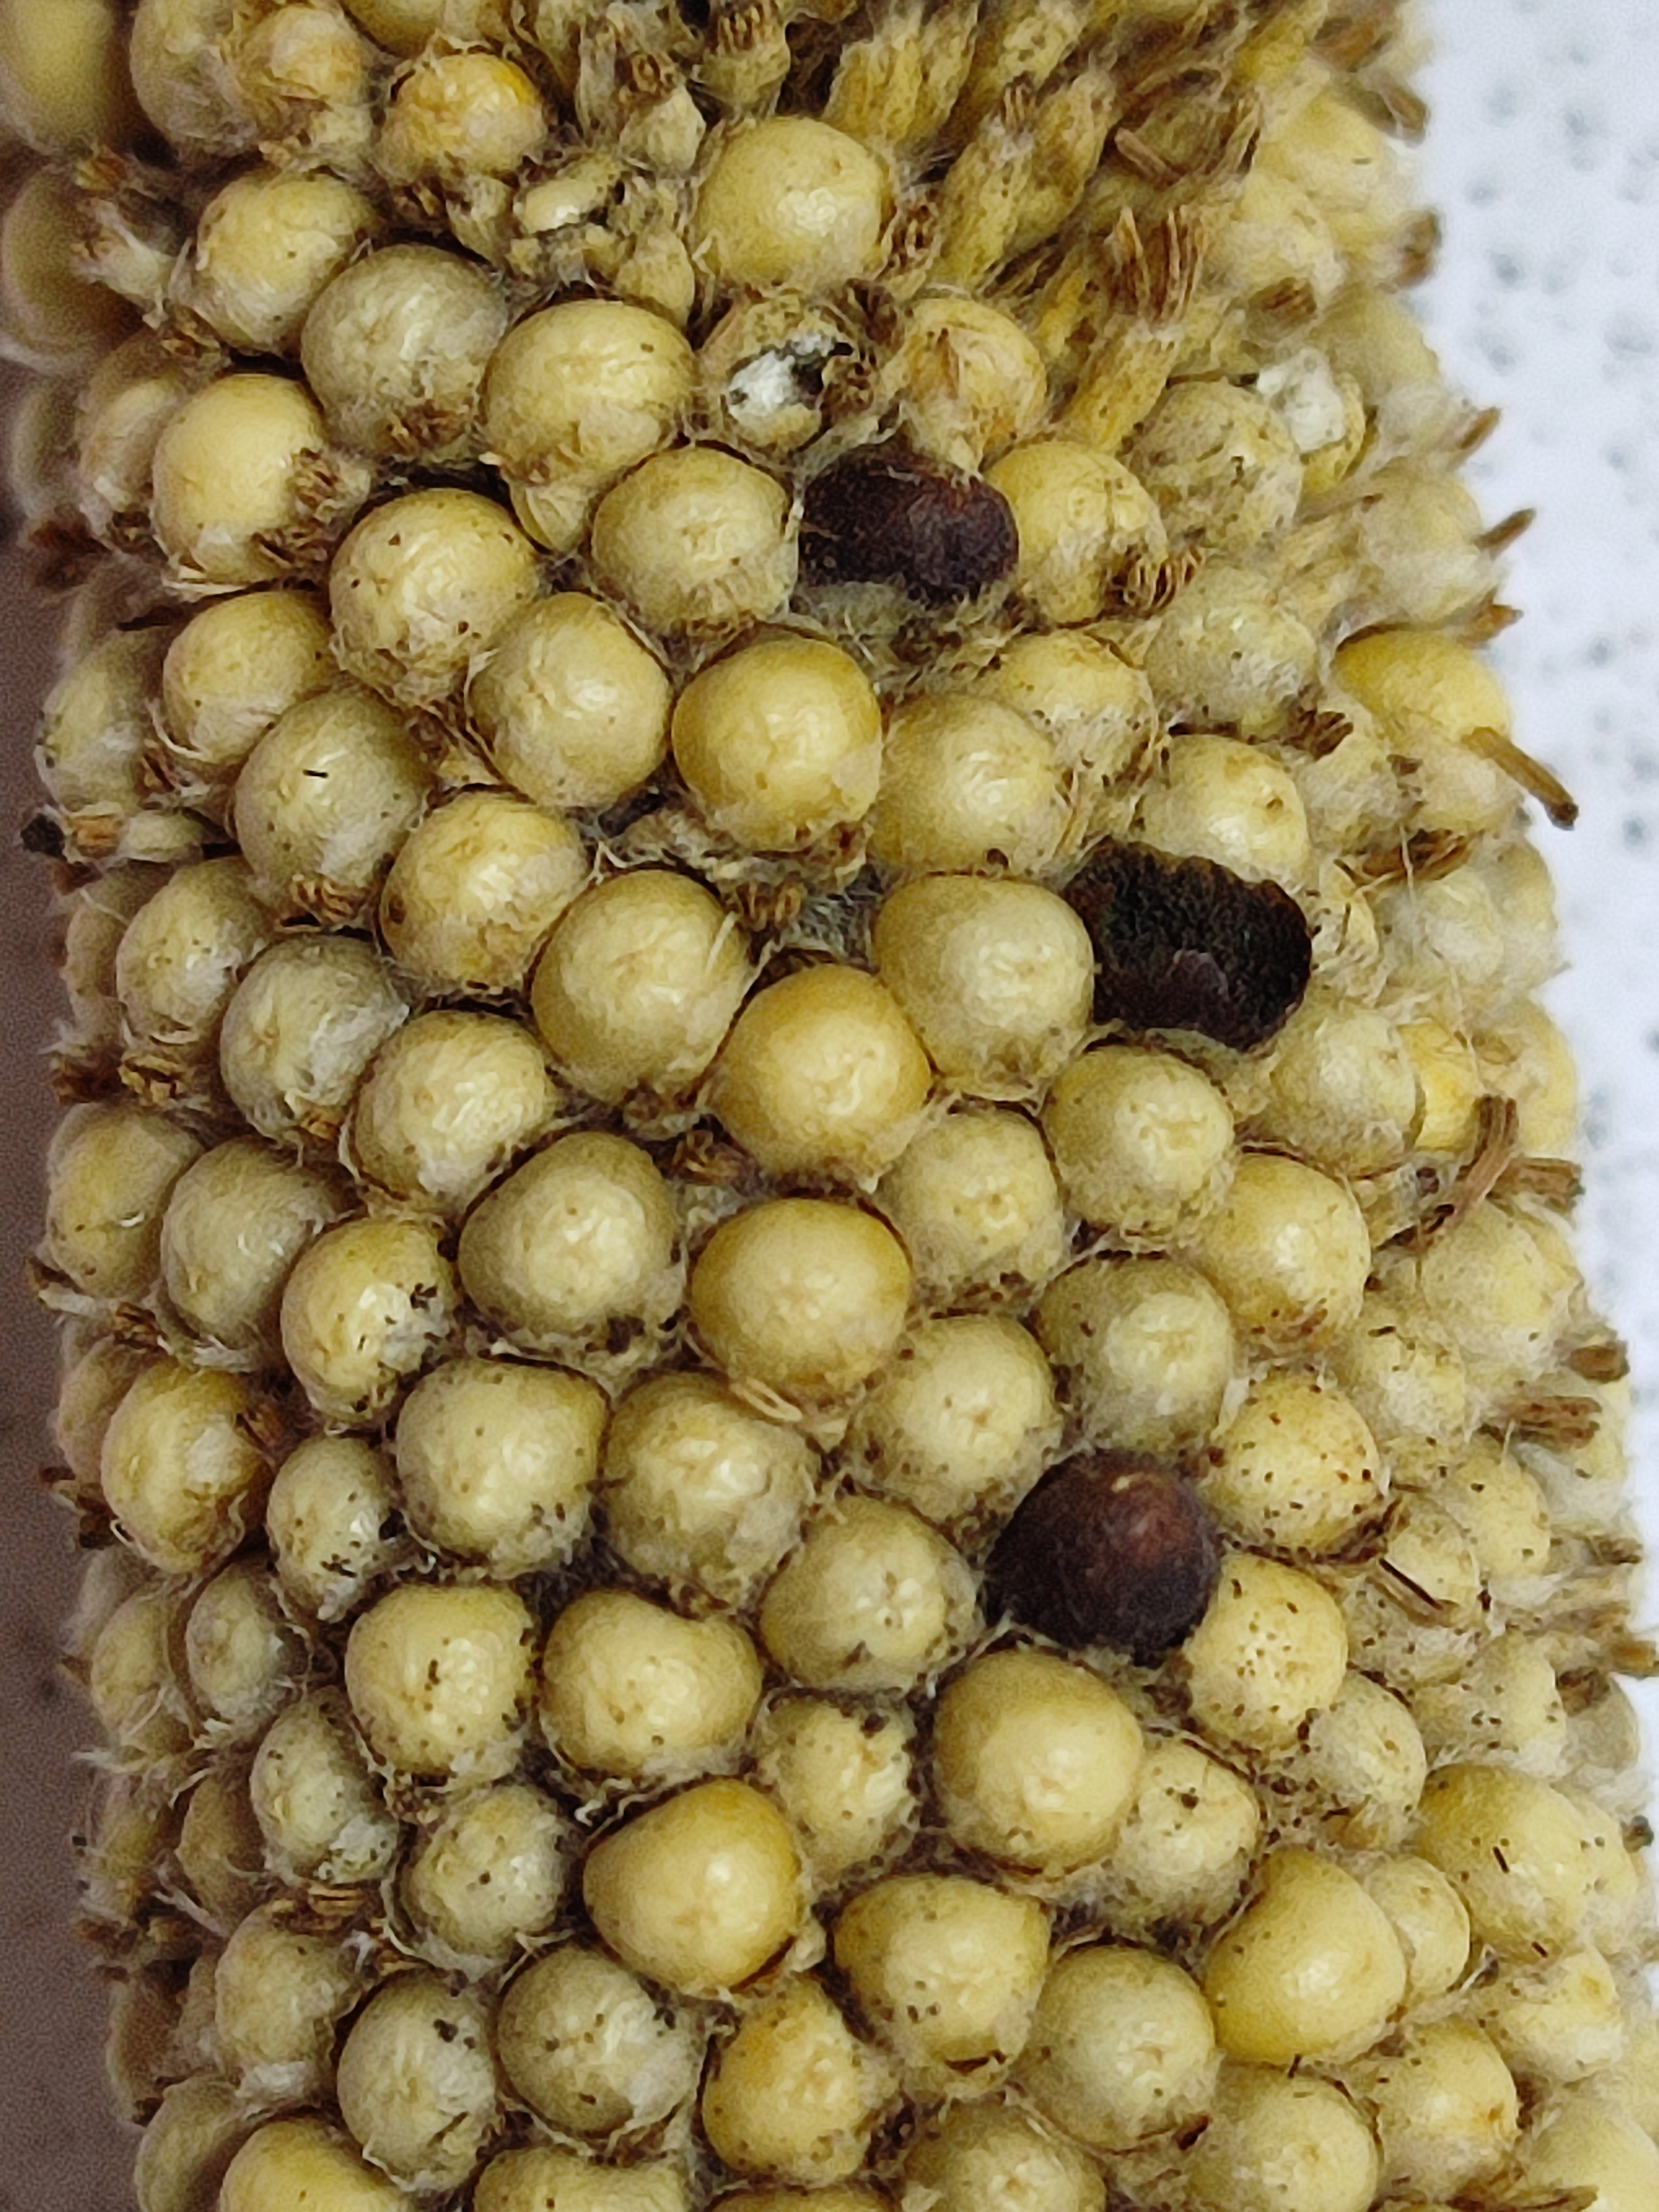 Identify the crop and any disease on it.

pearl millet, smut
